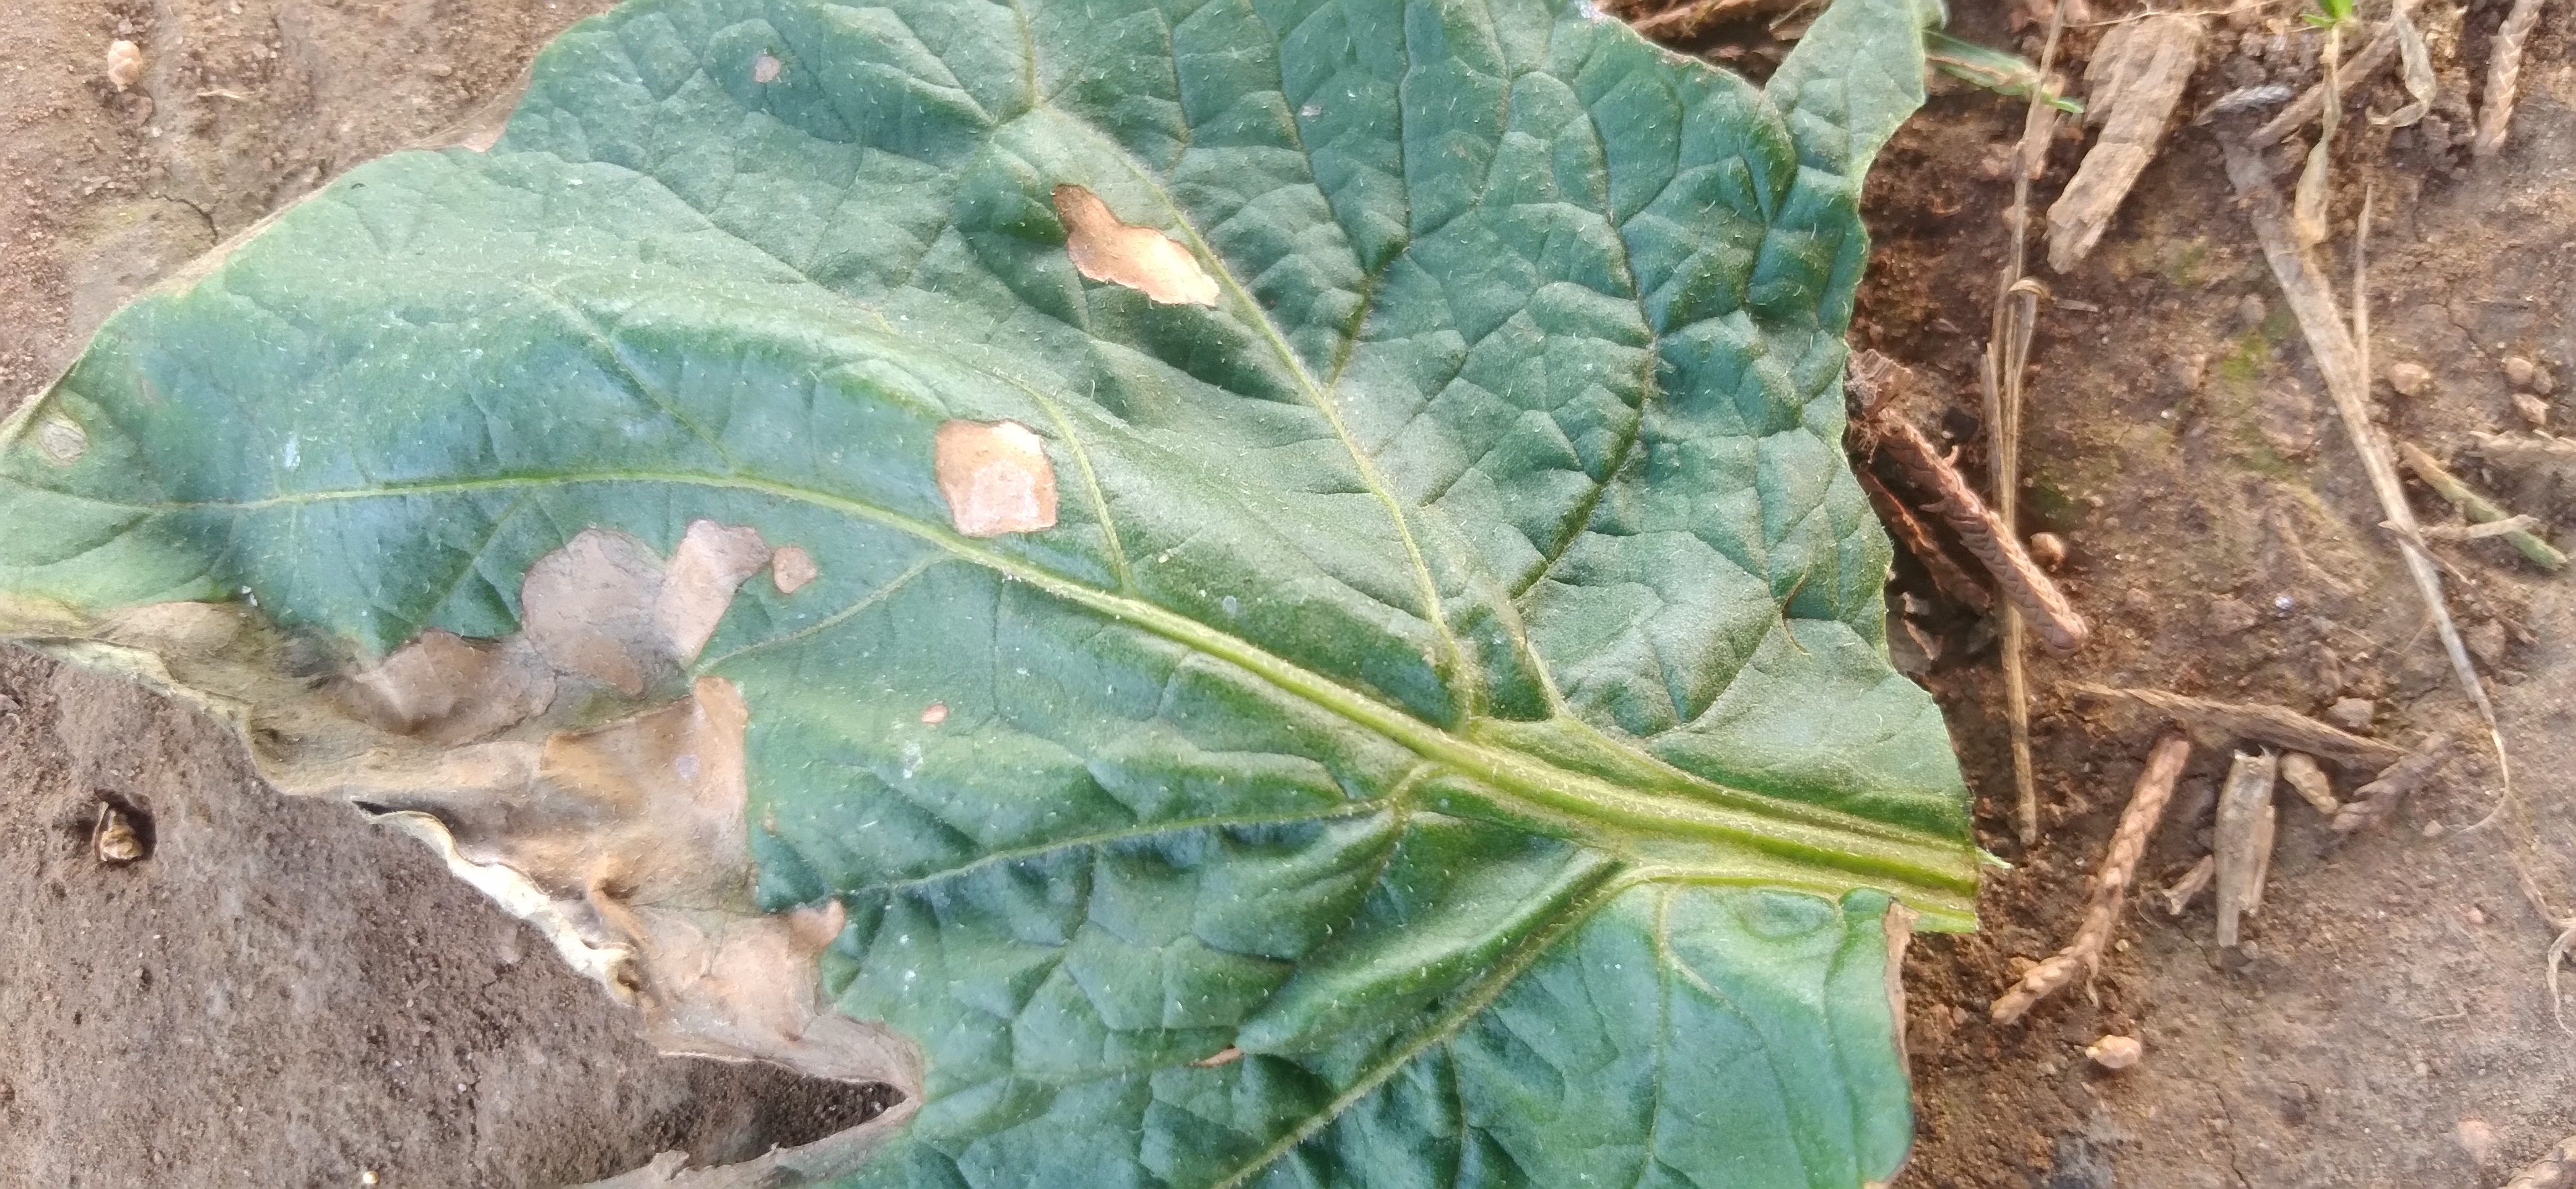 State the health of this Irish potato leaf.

early blight
